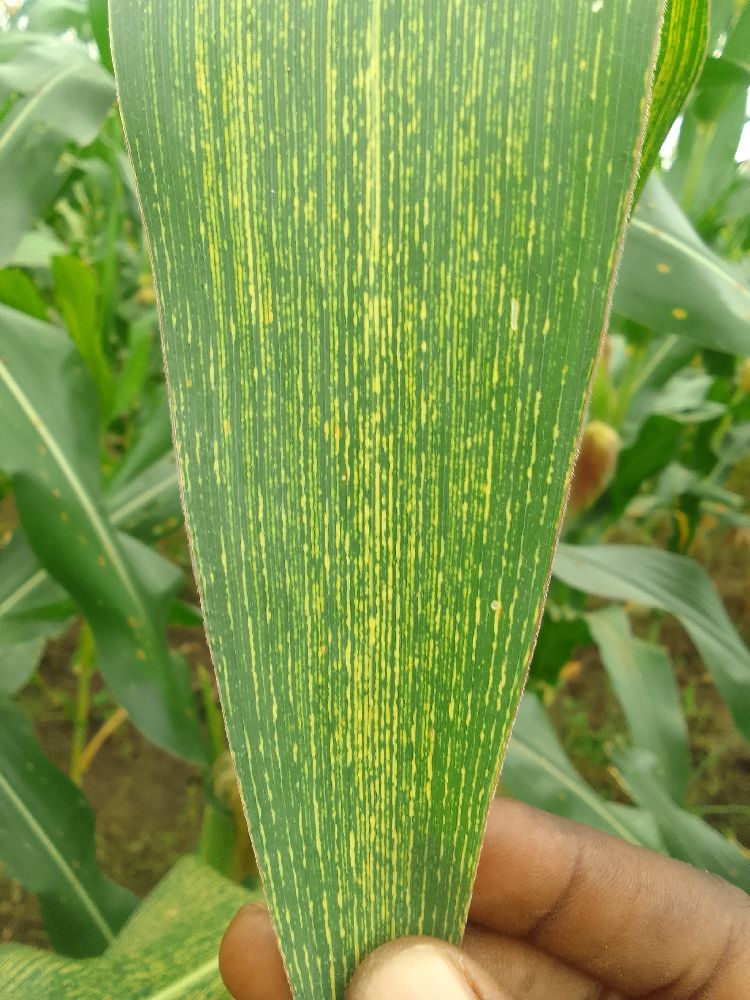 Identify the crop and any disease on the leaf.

maize, maize streak virus
